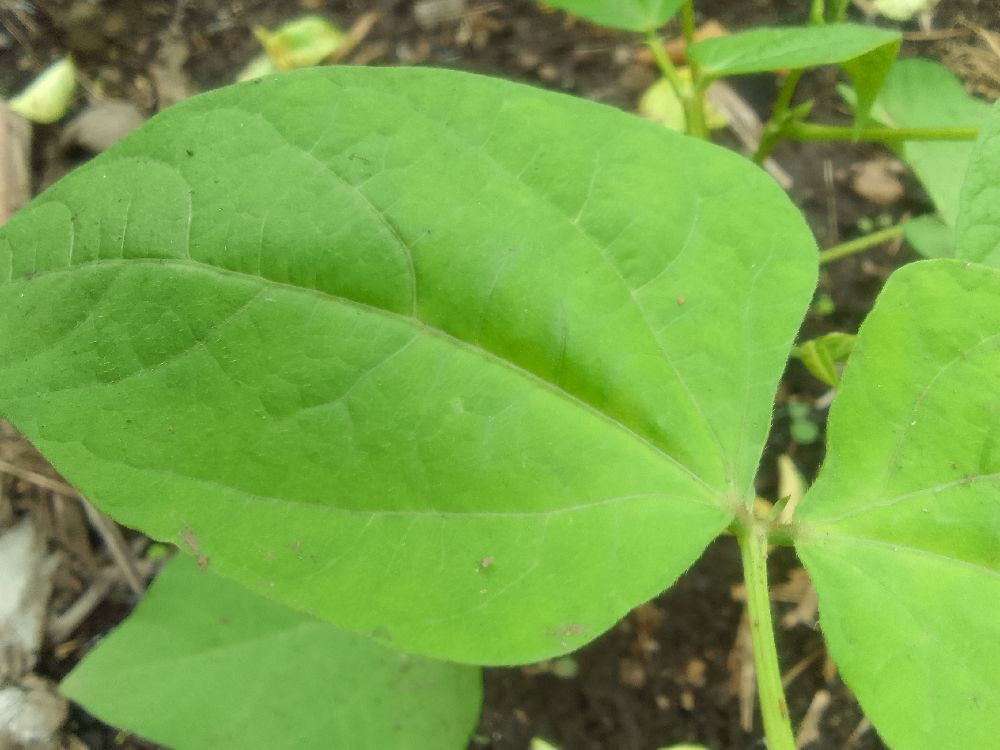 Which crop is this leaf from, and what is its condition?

common bean, healthy
